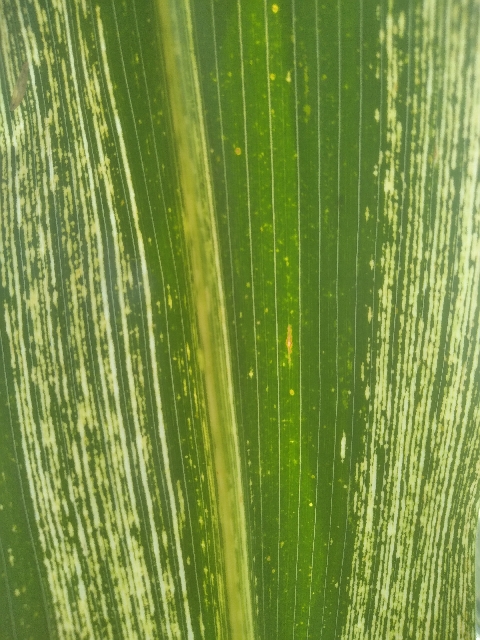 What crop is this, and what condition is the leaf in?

maize, maize streak virus
